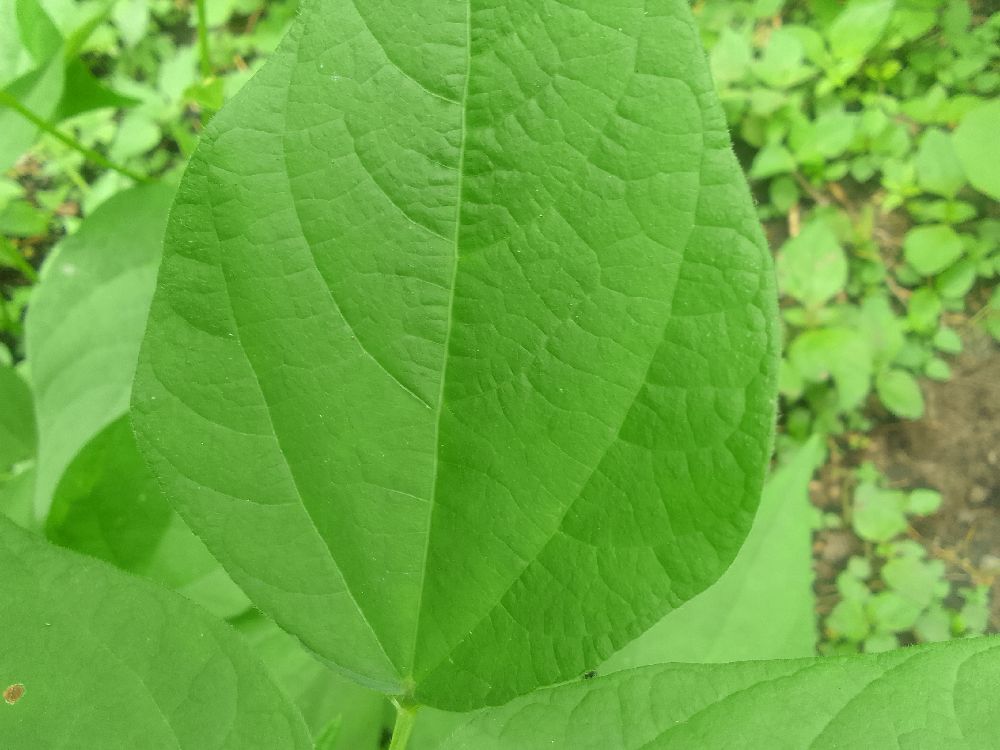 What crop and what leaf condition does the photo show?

common bean, healthy
